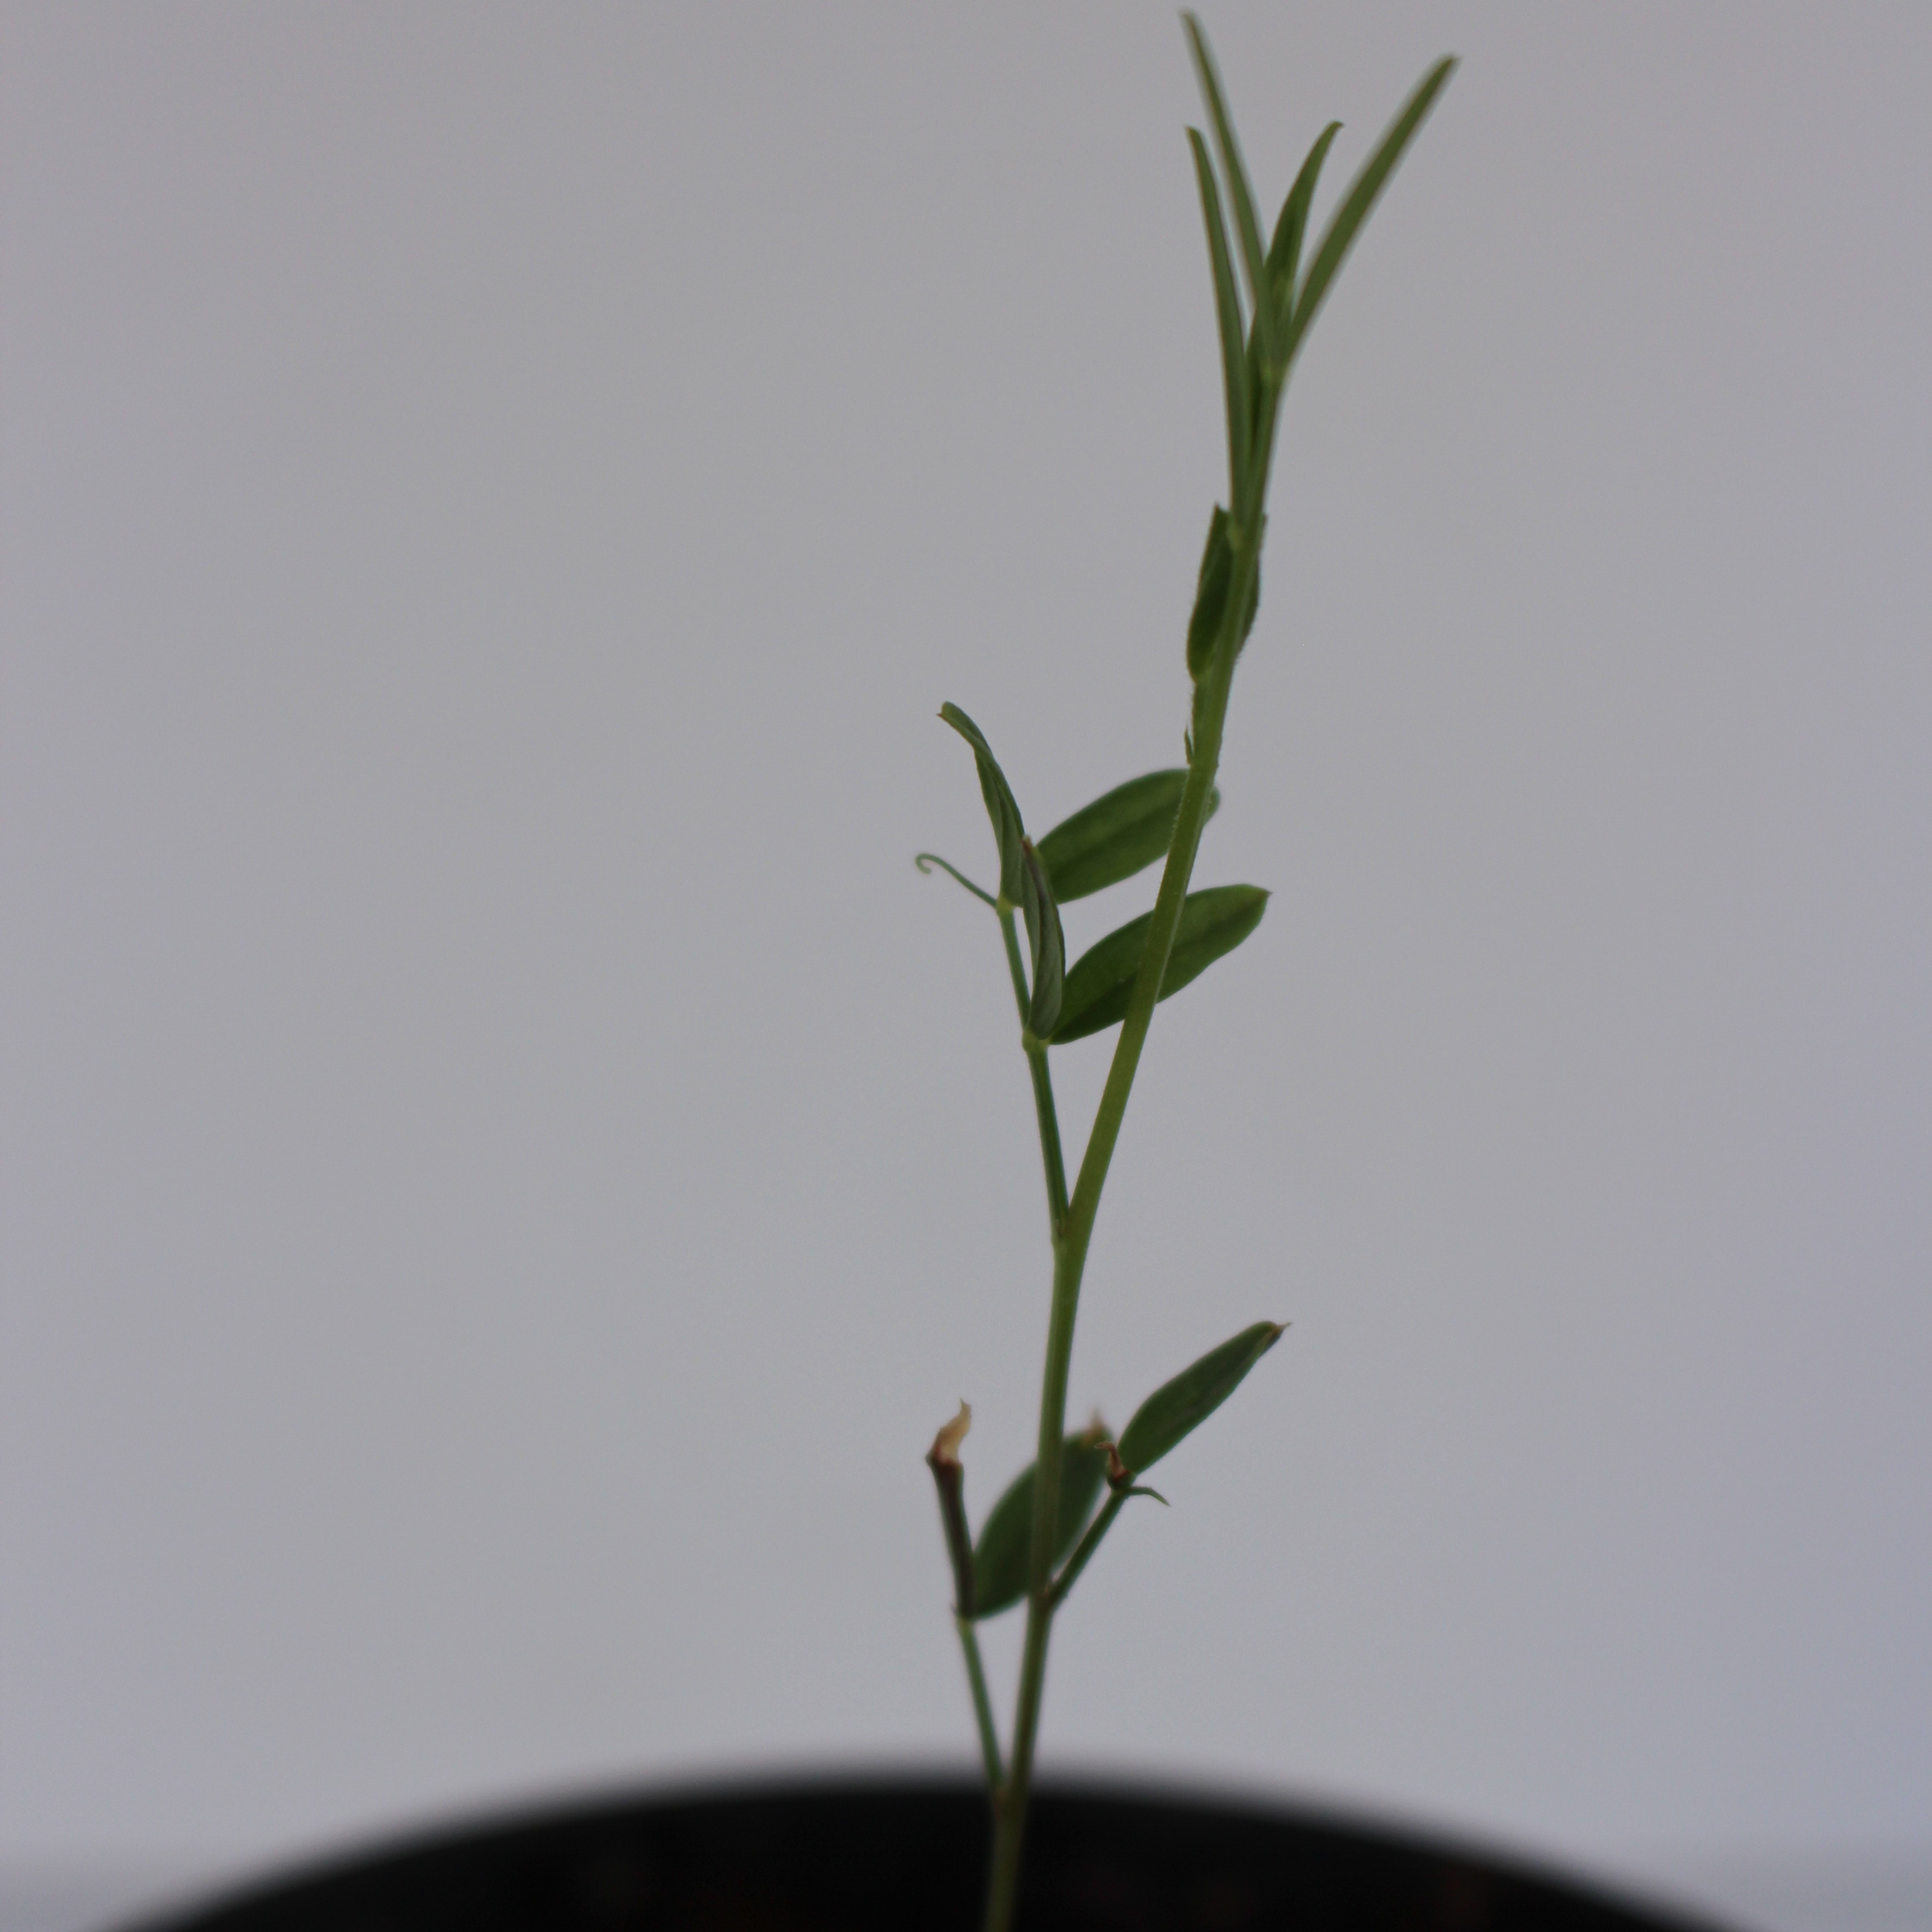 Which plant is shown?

Vicia sativa
